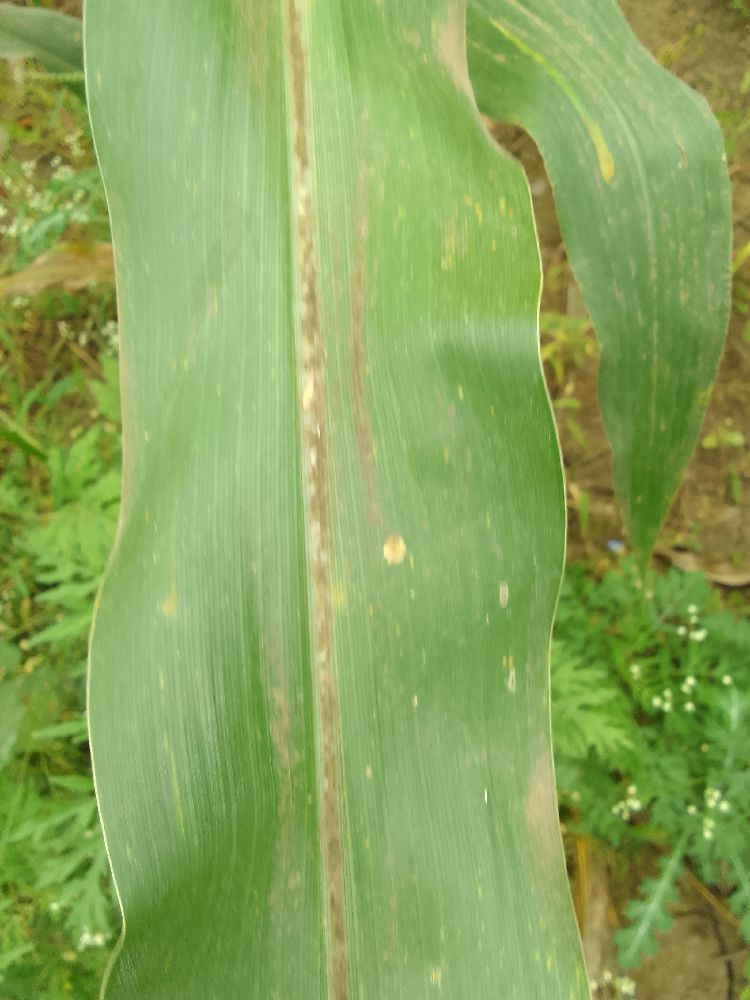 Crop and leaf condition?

maize, healthy
